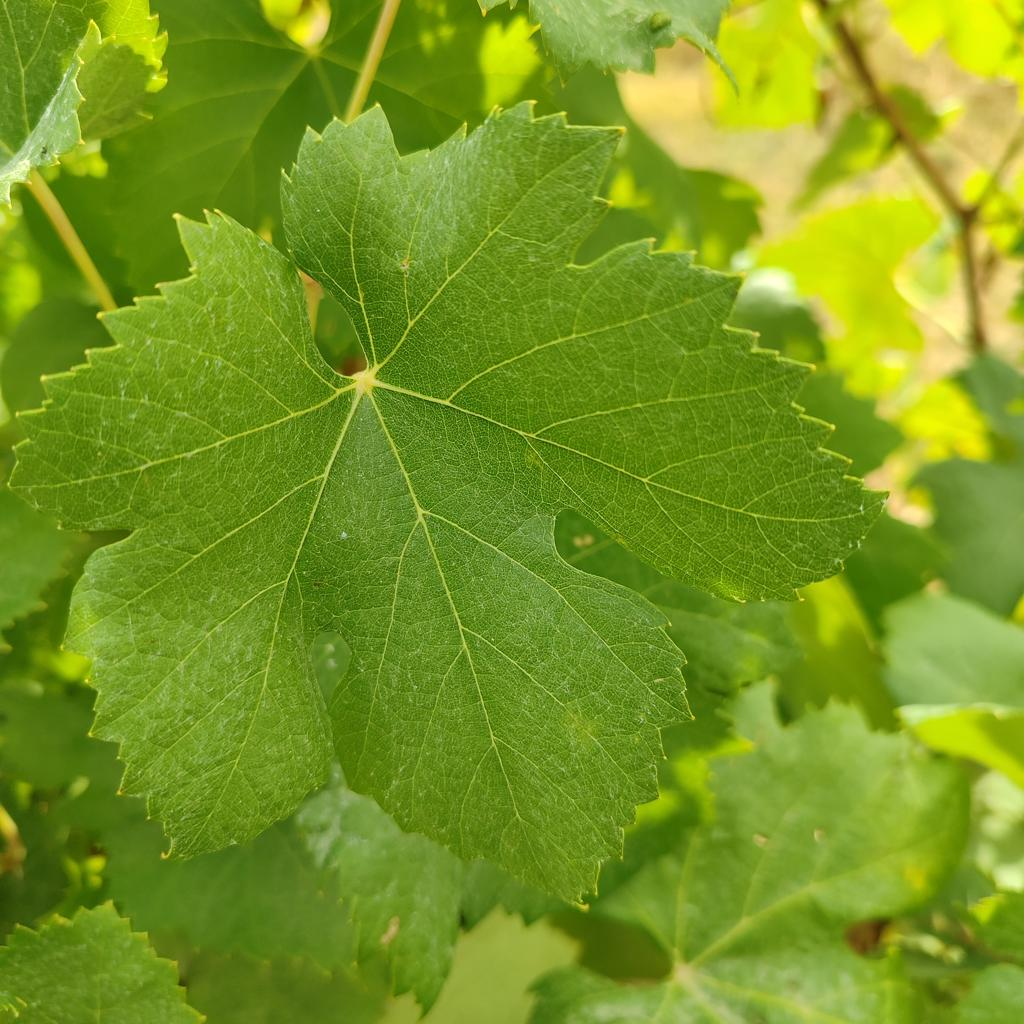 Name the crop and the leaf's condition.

grapevine, healthy
